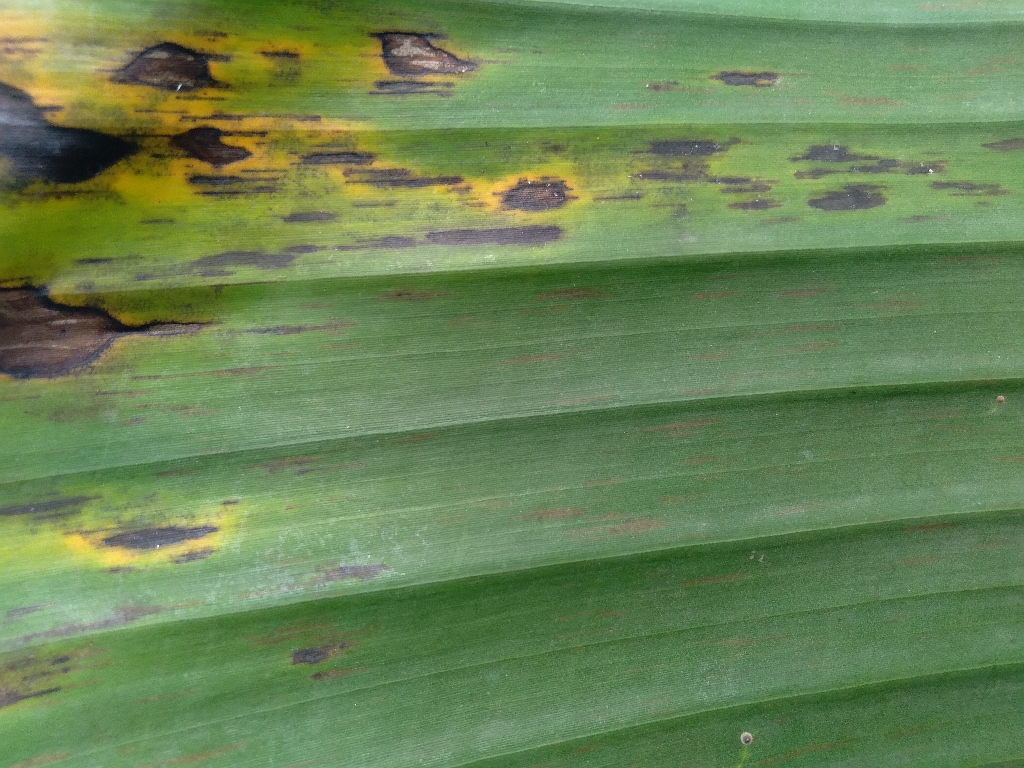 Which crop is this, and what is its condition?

banana, black sigatoka
